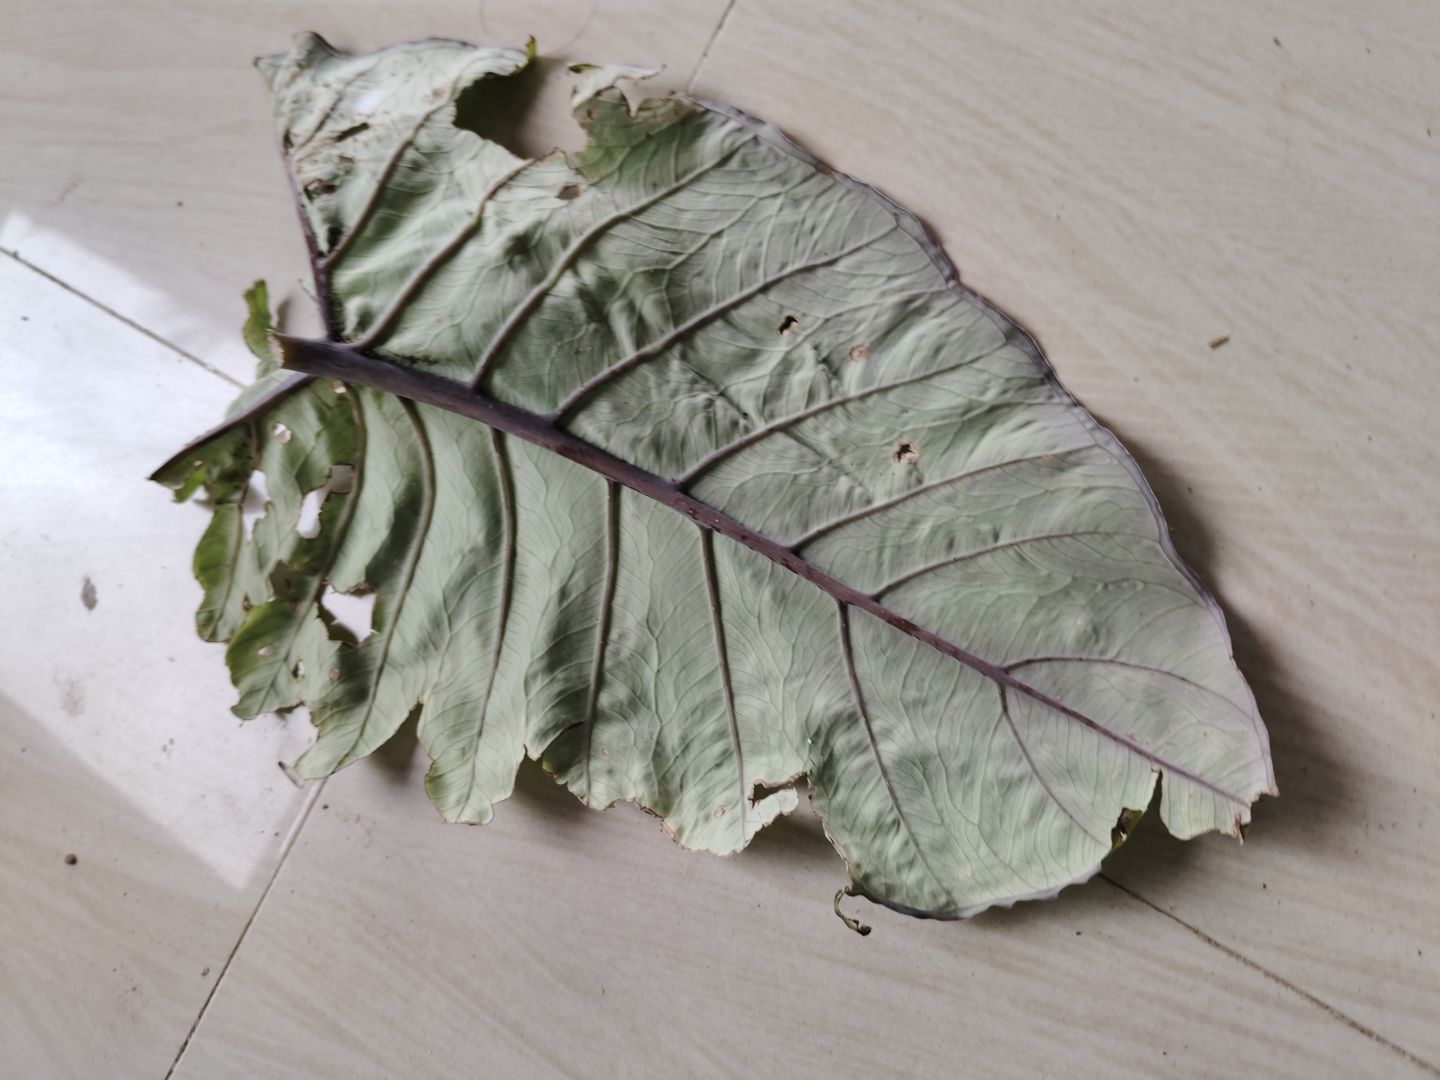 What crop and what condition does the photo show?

taro, leaf blight
